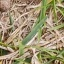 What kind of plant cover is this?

grass
